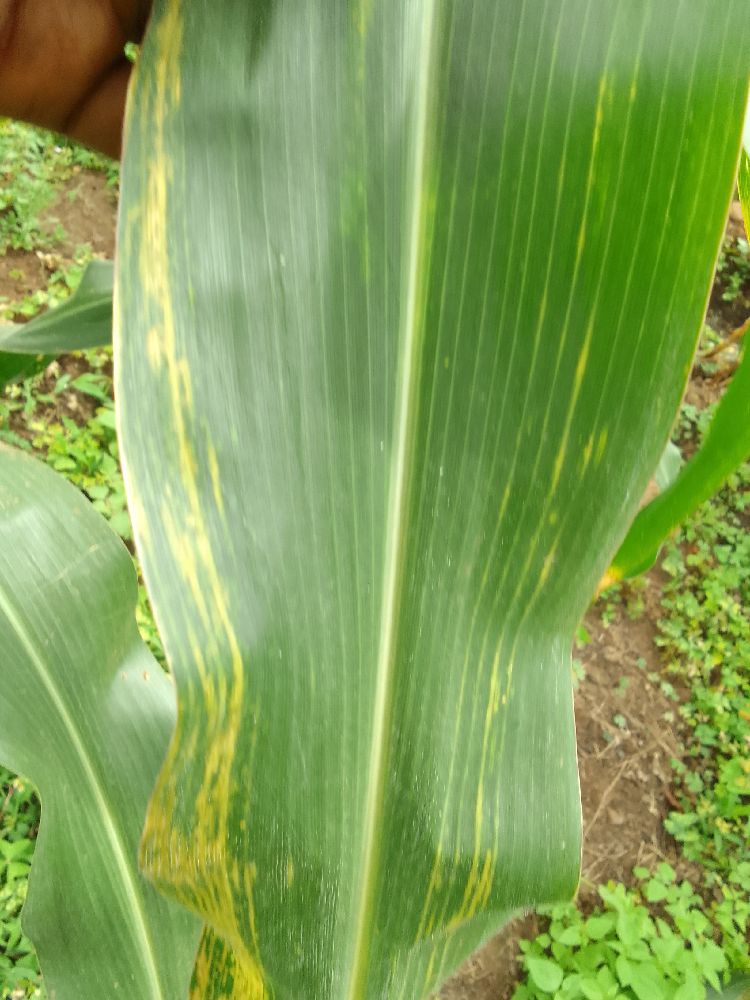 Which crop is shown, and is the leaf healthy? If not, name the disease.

maize, maize lethal necrosis
